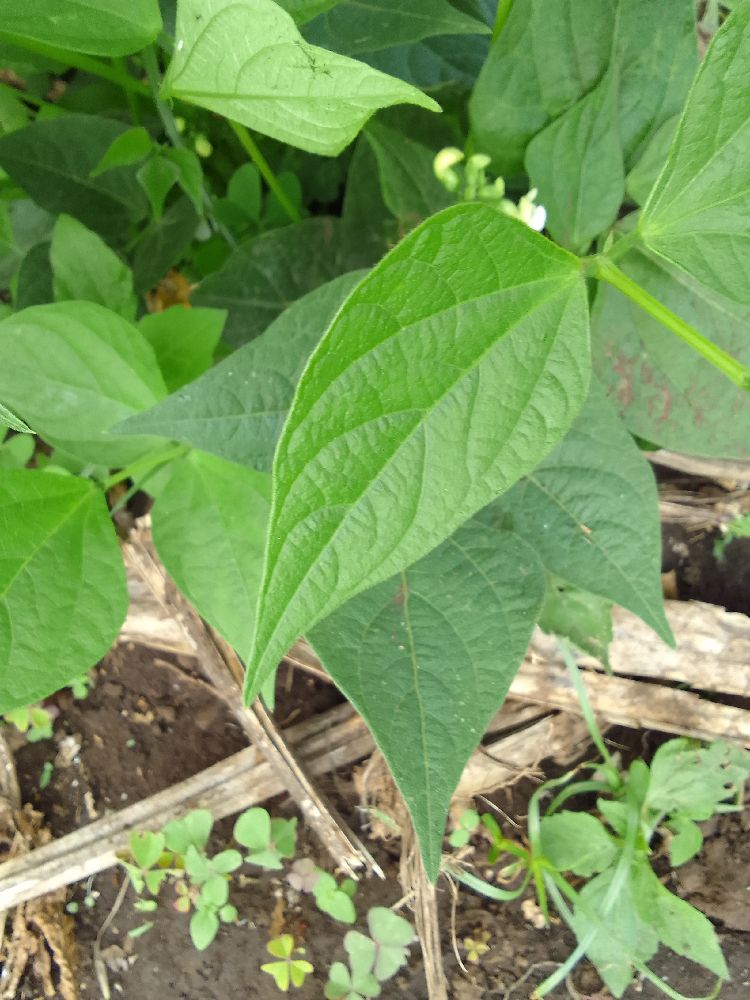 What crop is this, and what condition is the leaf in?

common bean, healthy
